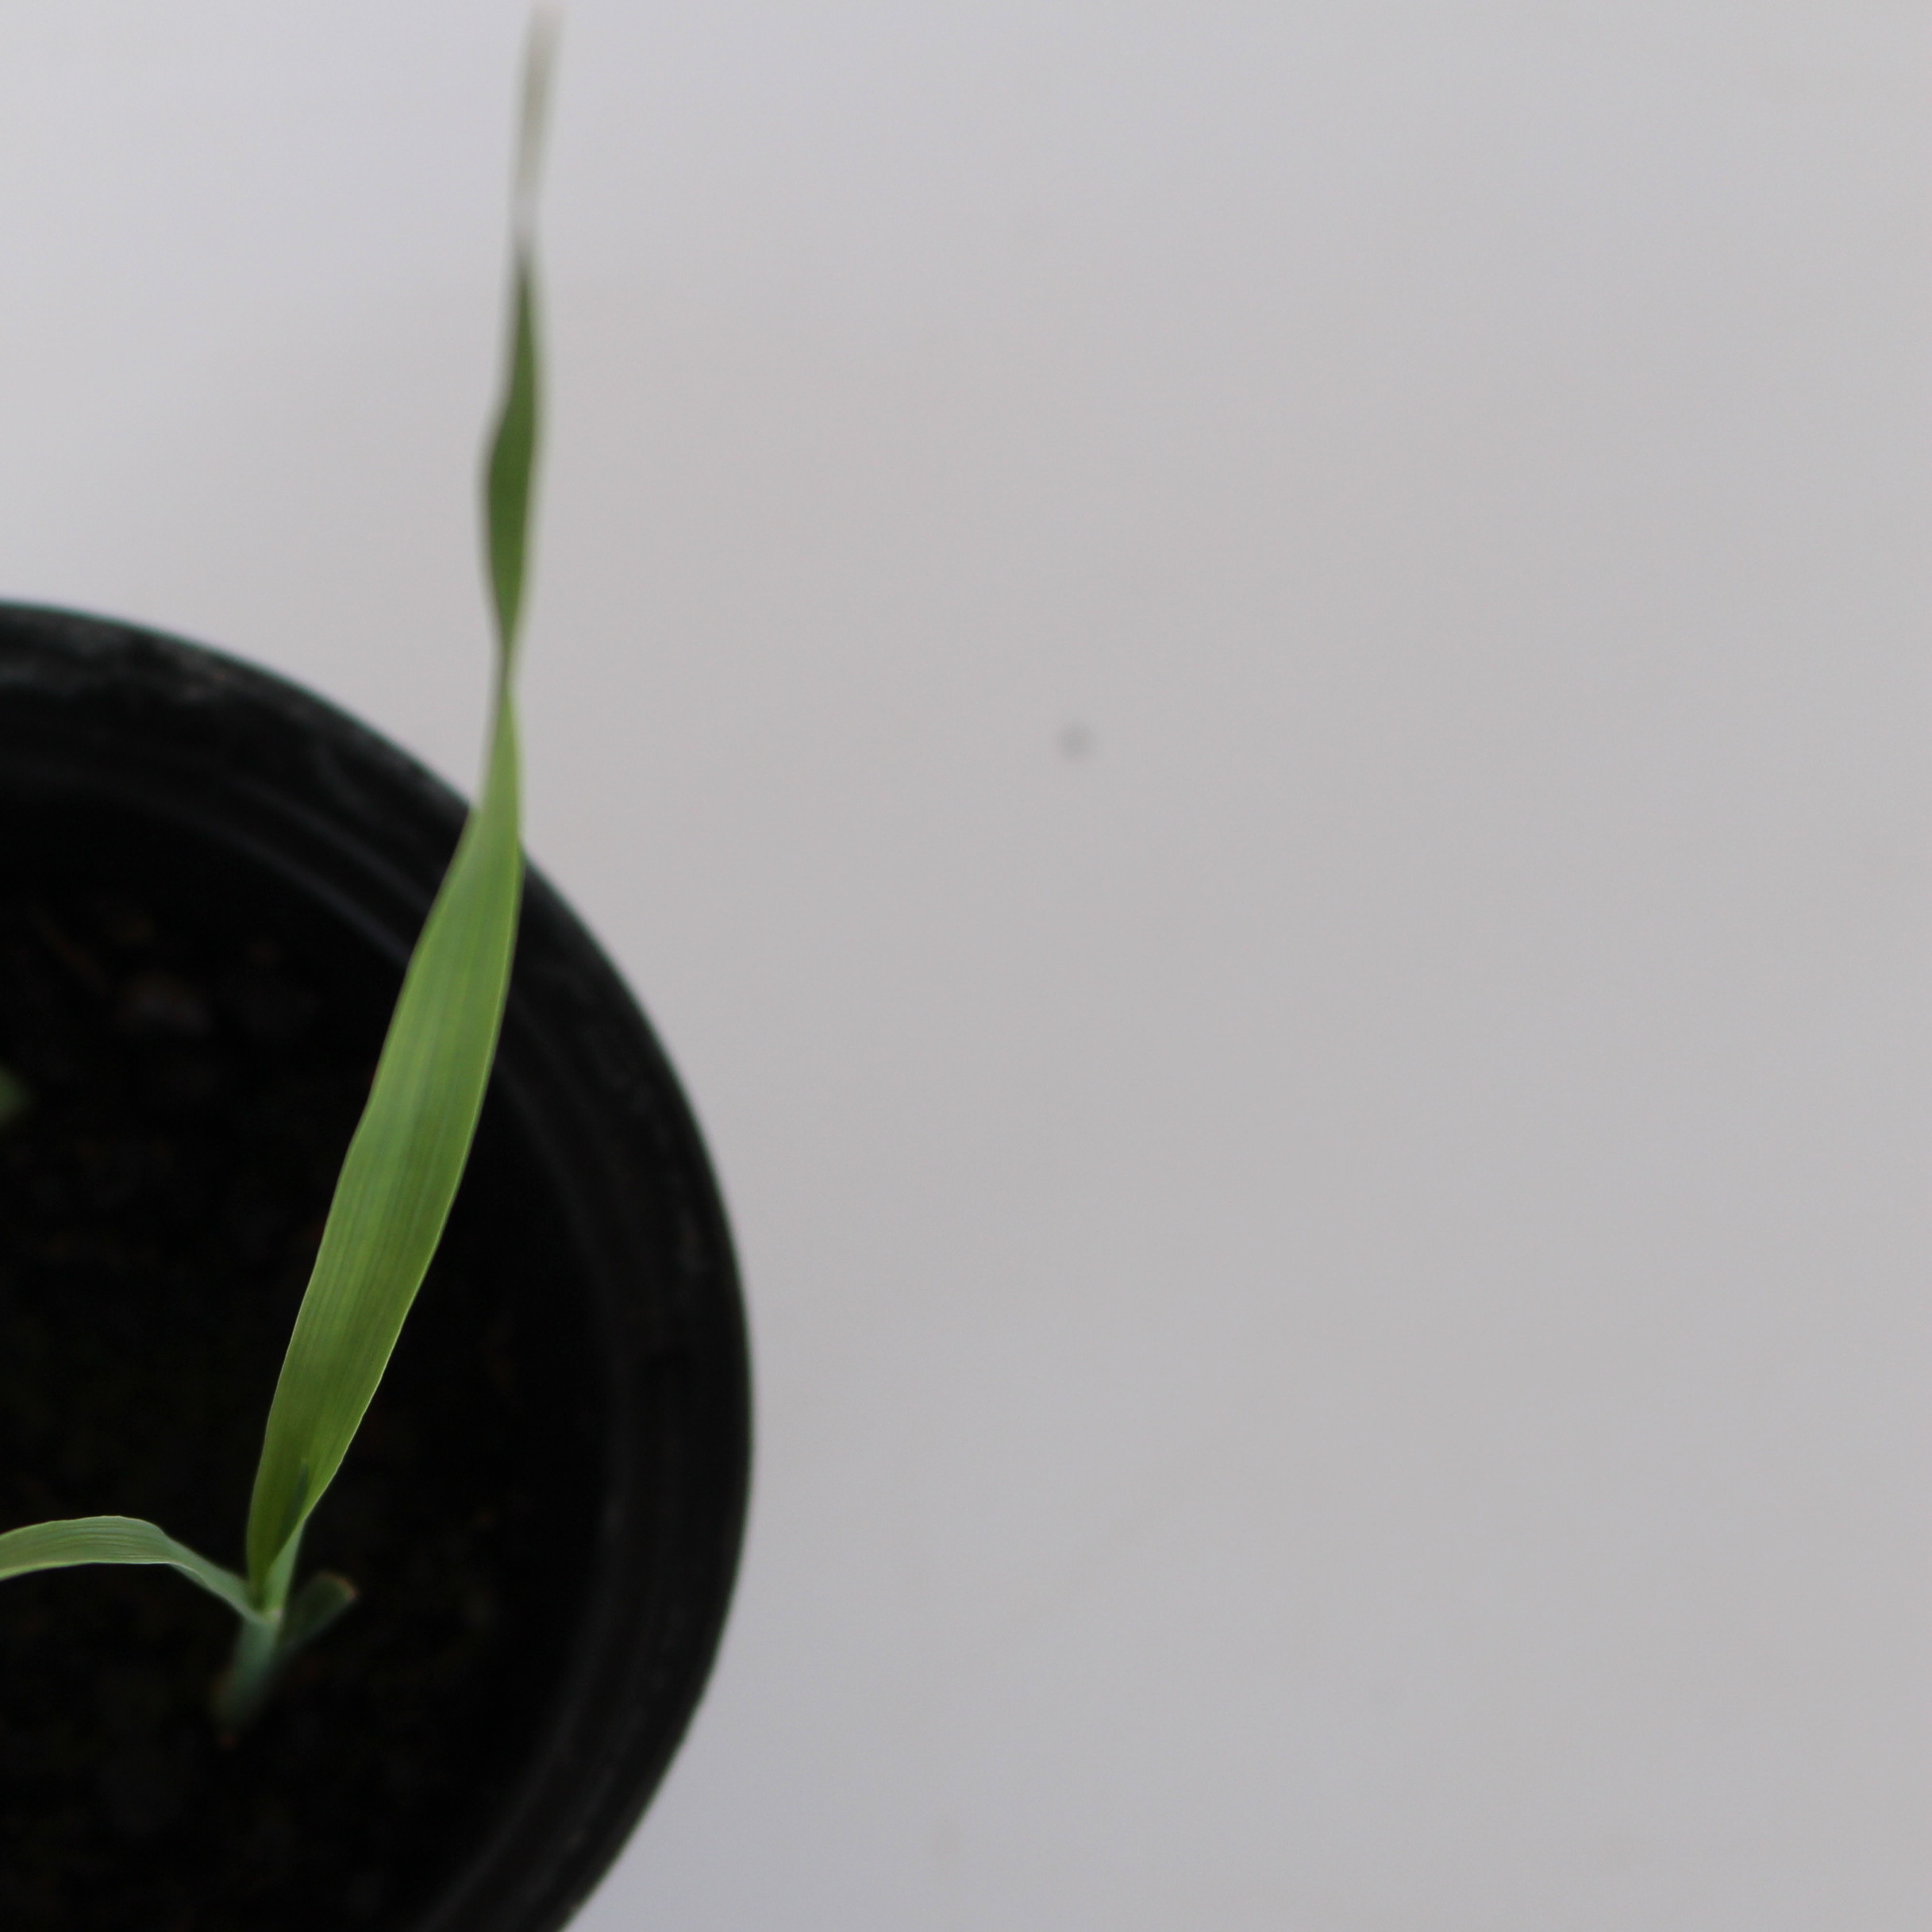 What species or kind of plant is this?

Avena sterilis
